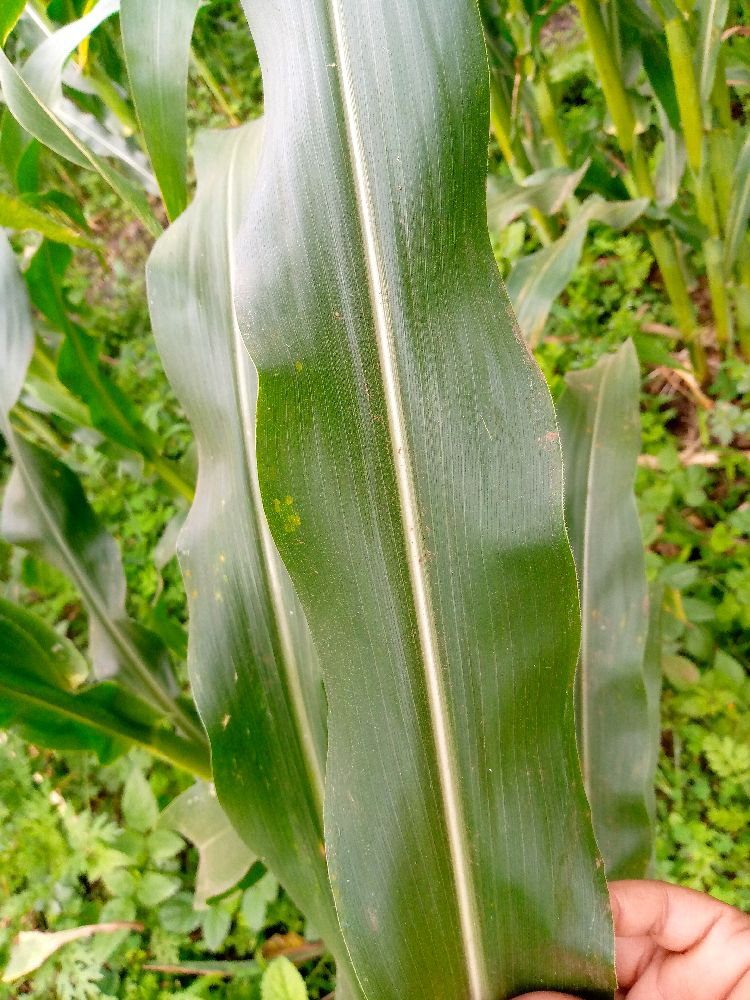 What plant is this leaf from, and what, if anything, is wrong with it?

maize, healthy
